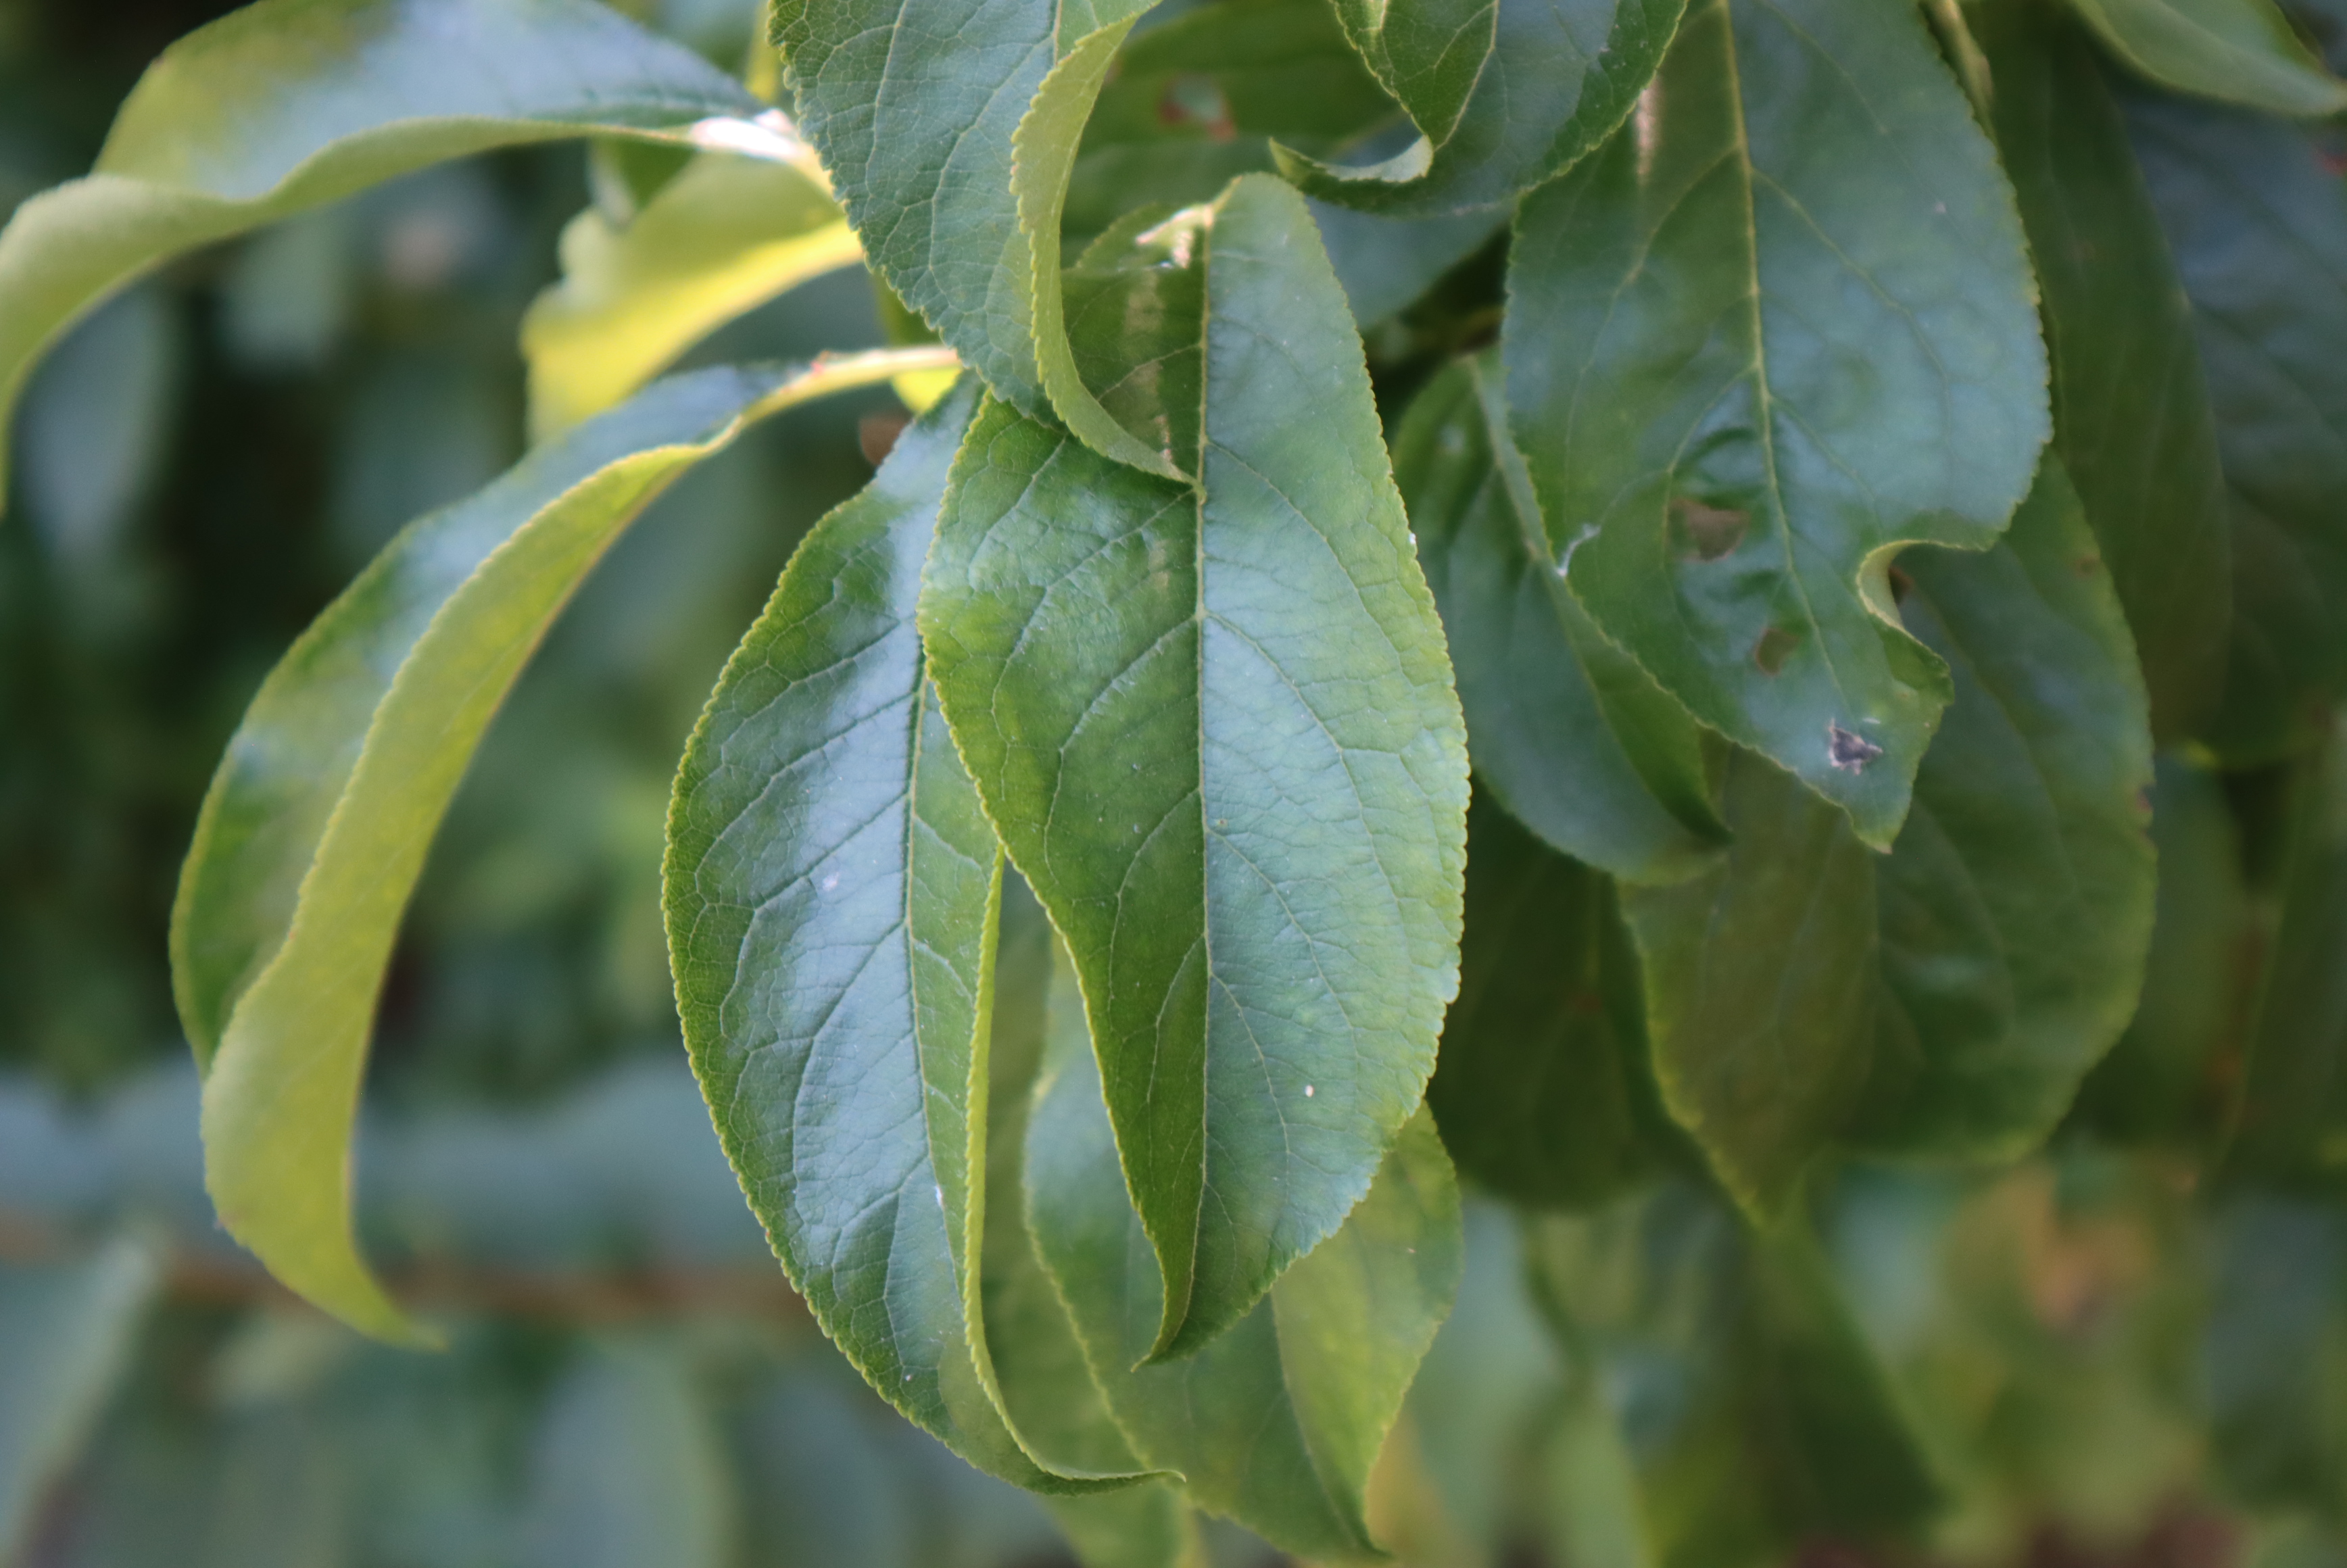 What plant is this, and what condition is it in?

plum, mechanical damage, shot hole disease
